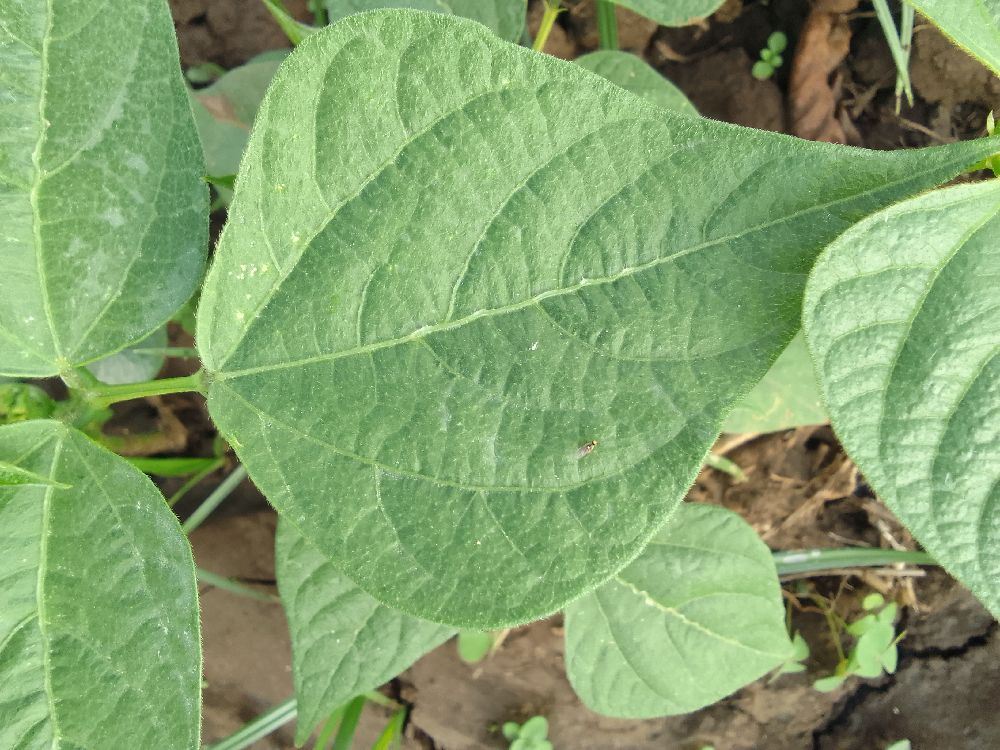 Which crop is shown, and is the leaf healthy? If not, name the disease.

common bean, healthy
